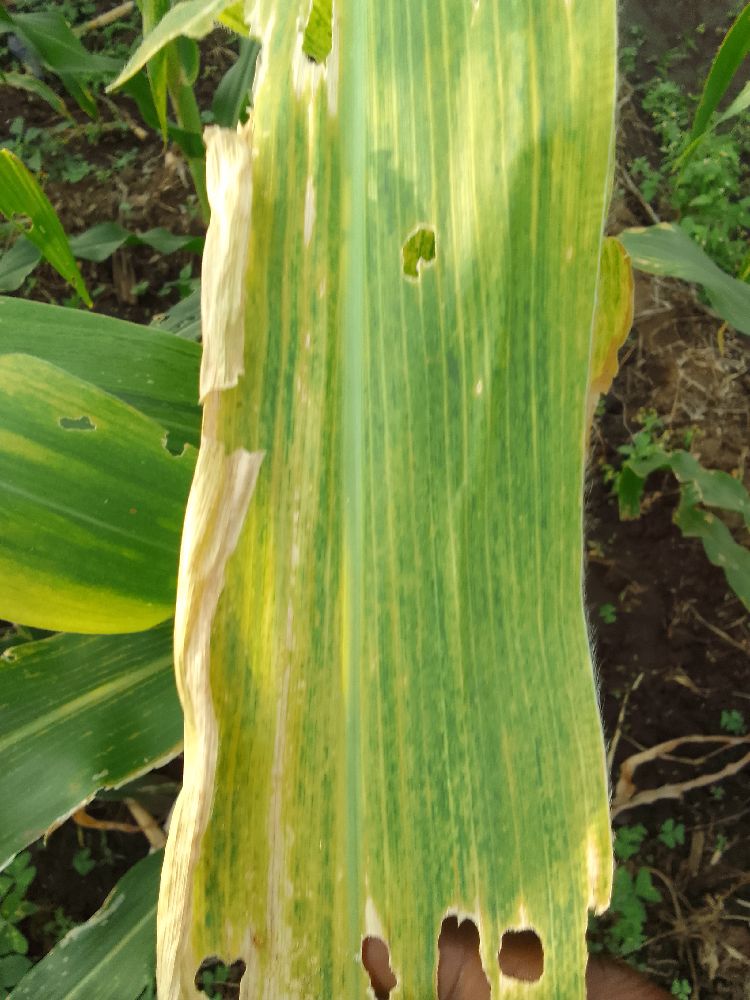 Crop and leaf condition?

maize, maize lethal necrosis
